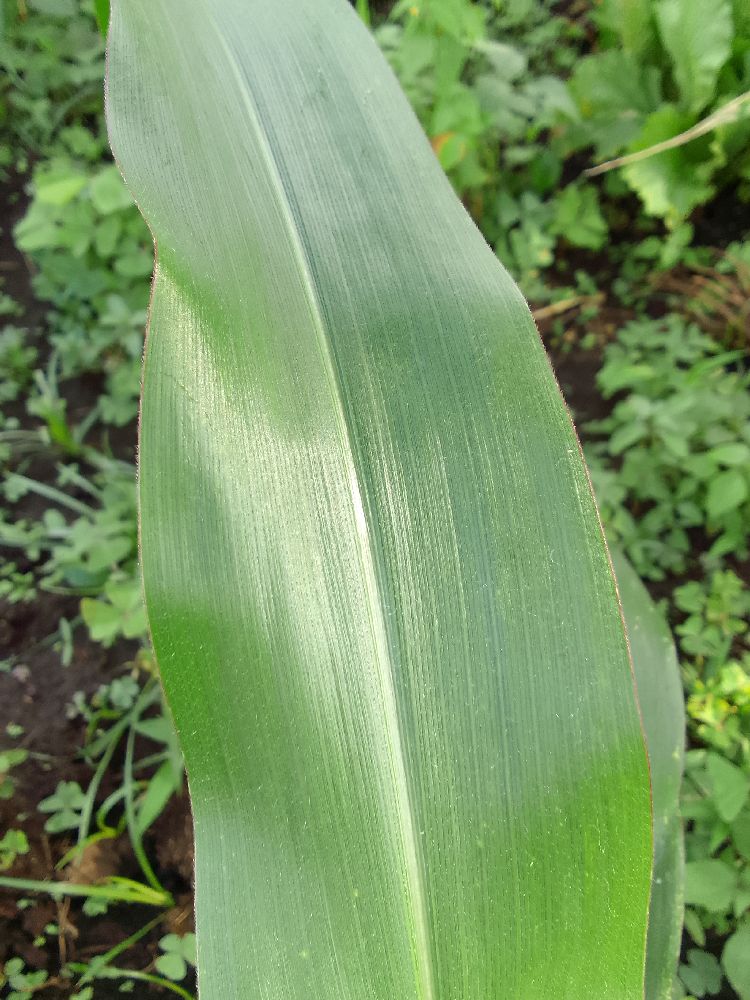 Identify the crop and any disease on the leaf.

maize, healthy
